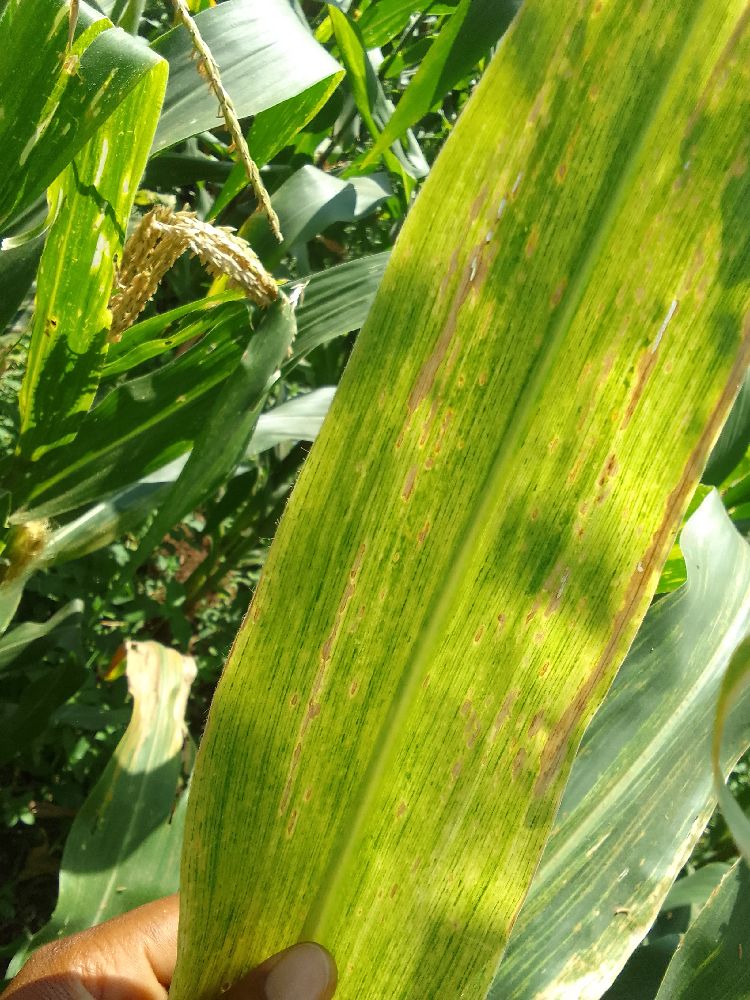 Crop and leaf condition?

maize, maize lethal necrosis
